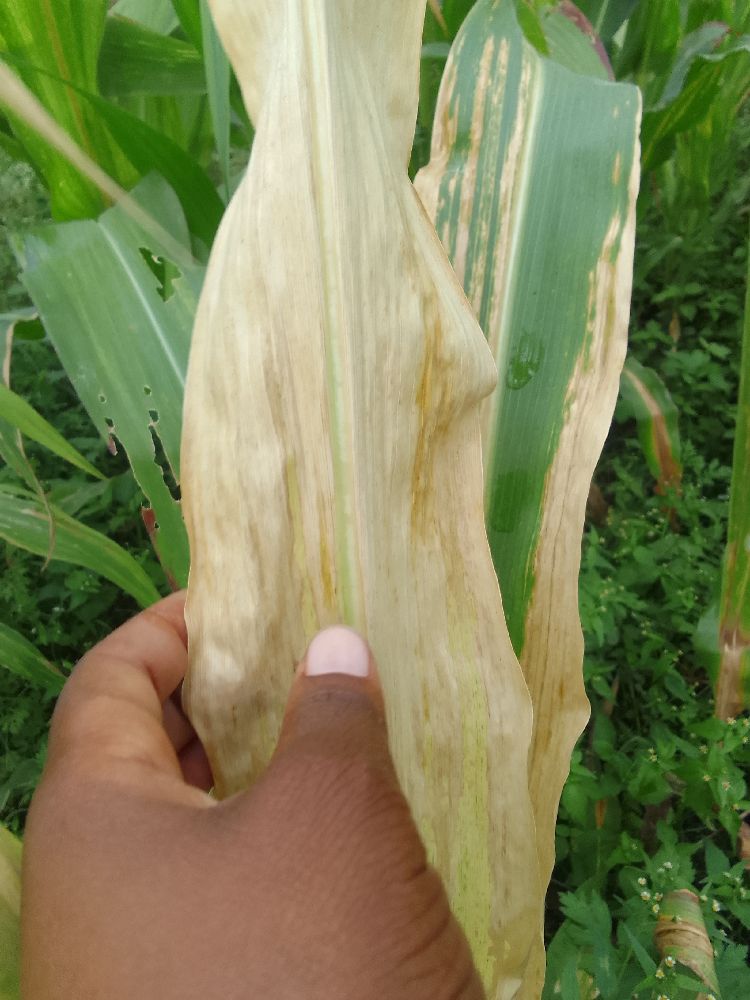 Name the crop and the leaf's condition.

maize, maize lethal necrosis
